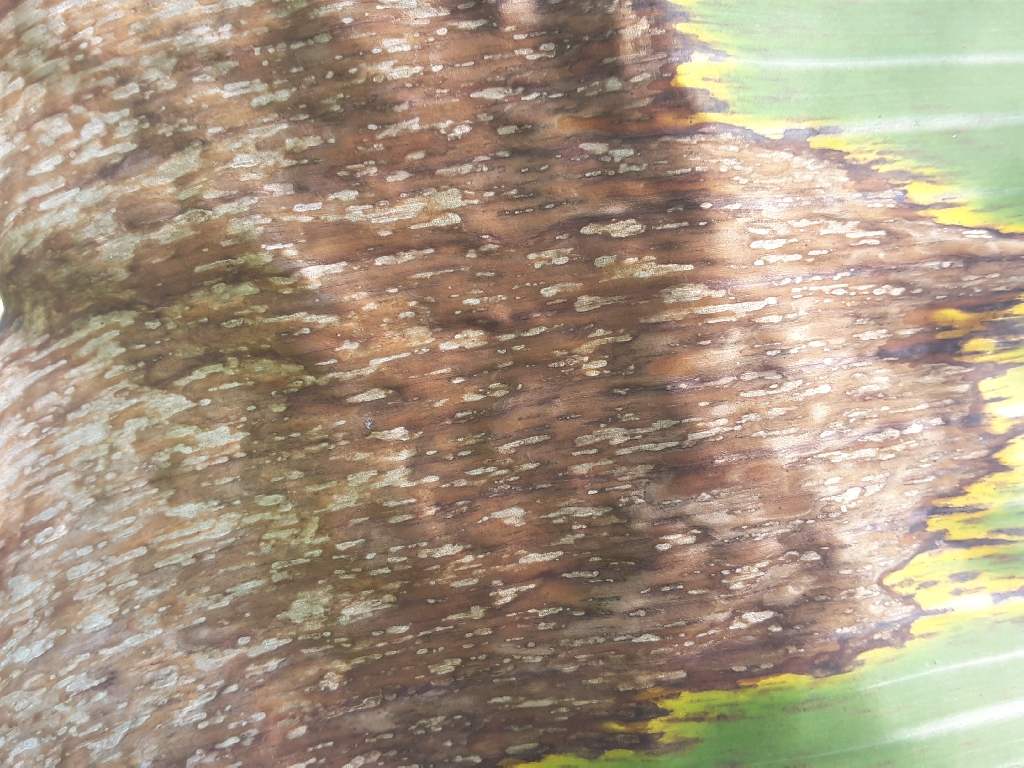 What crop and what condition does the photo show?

banana, black sigatoka
